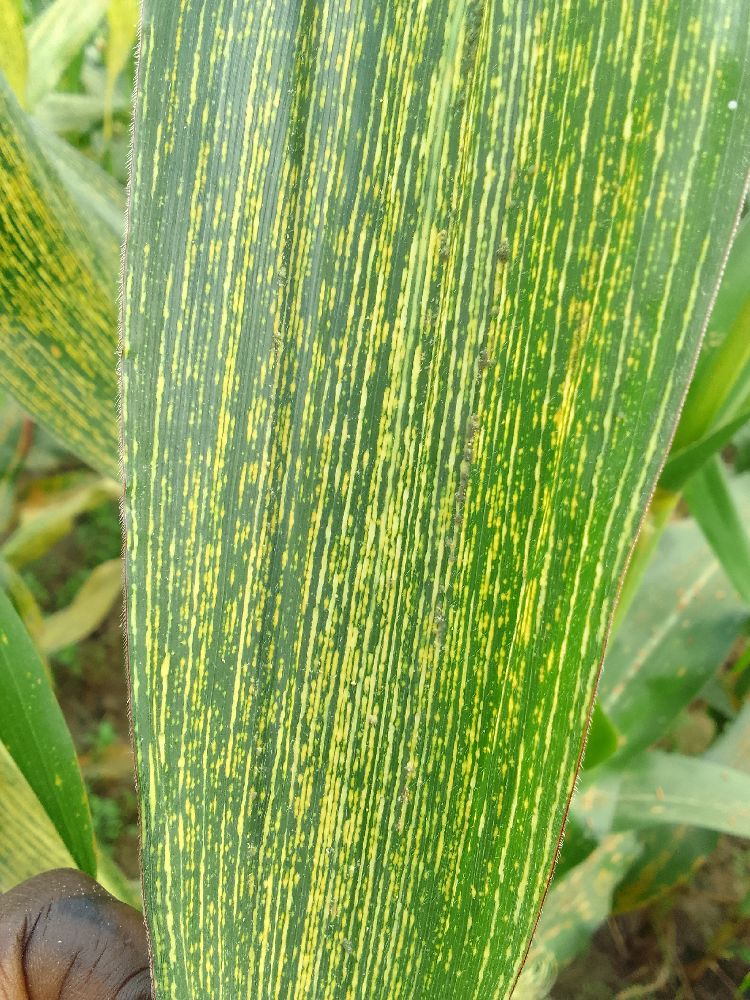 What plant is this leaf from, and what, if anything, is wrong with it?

maize, maize streak virus
